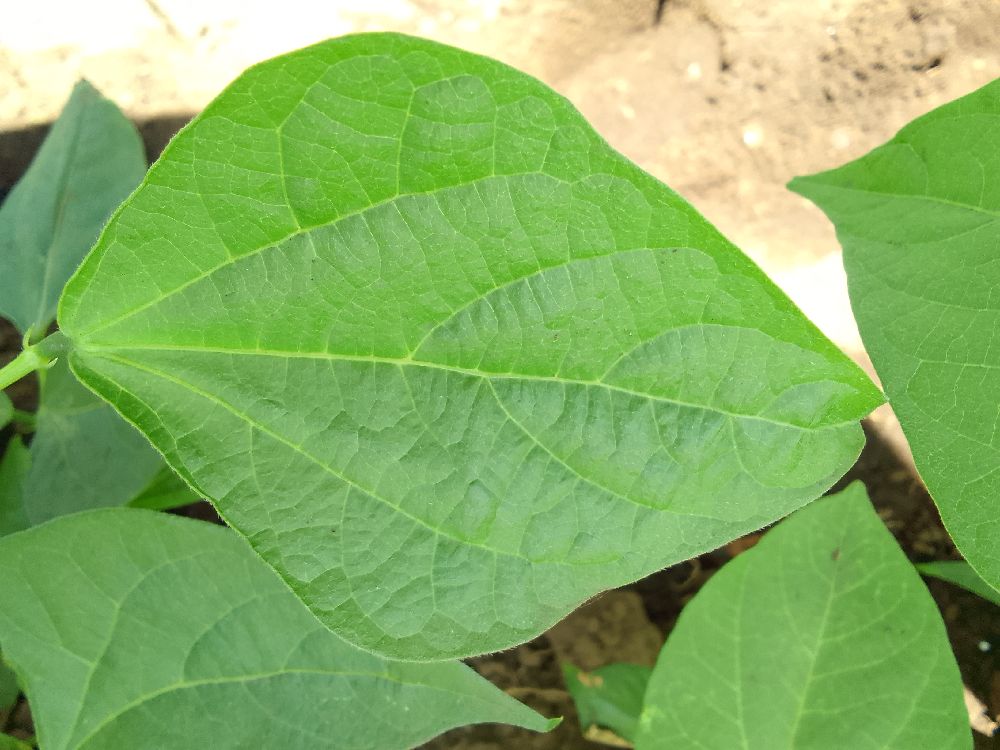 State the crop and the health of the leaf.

common bean, healthy
